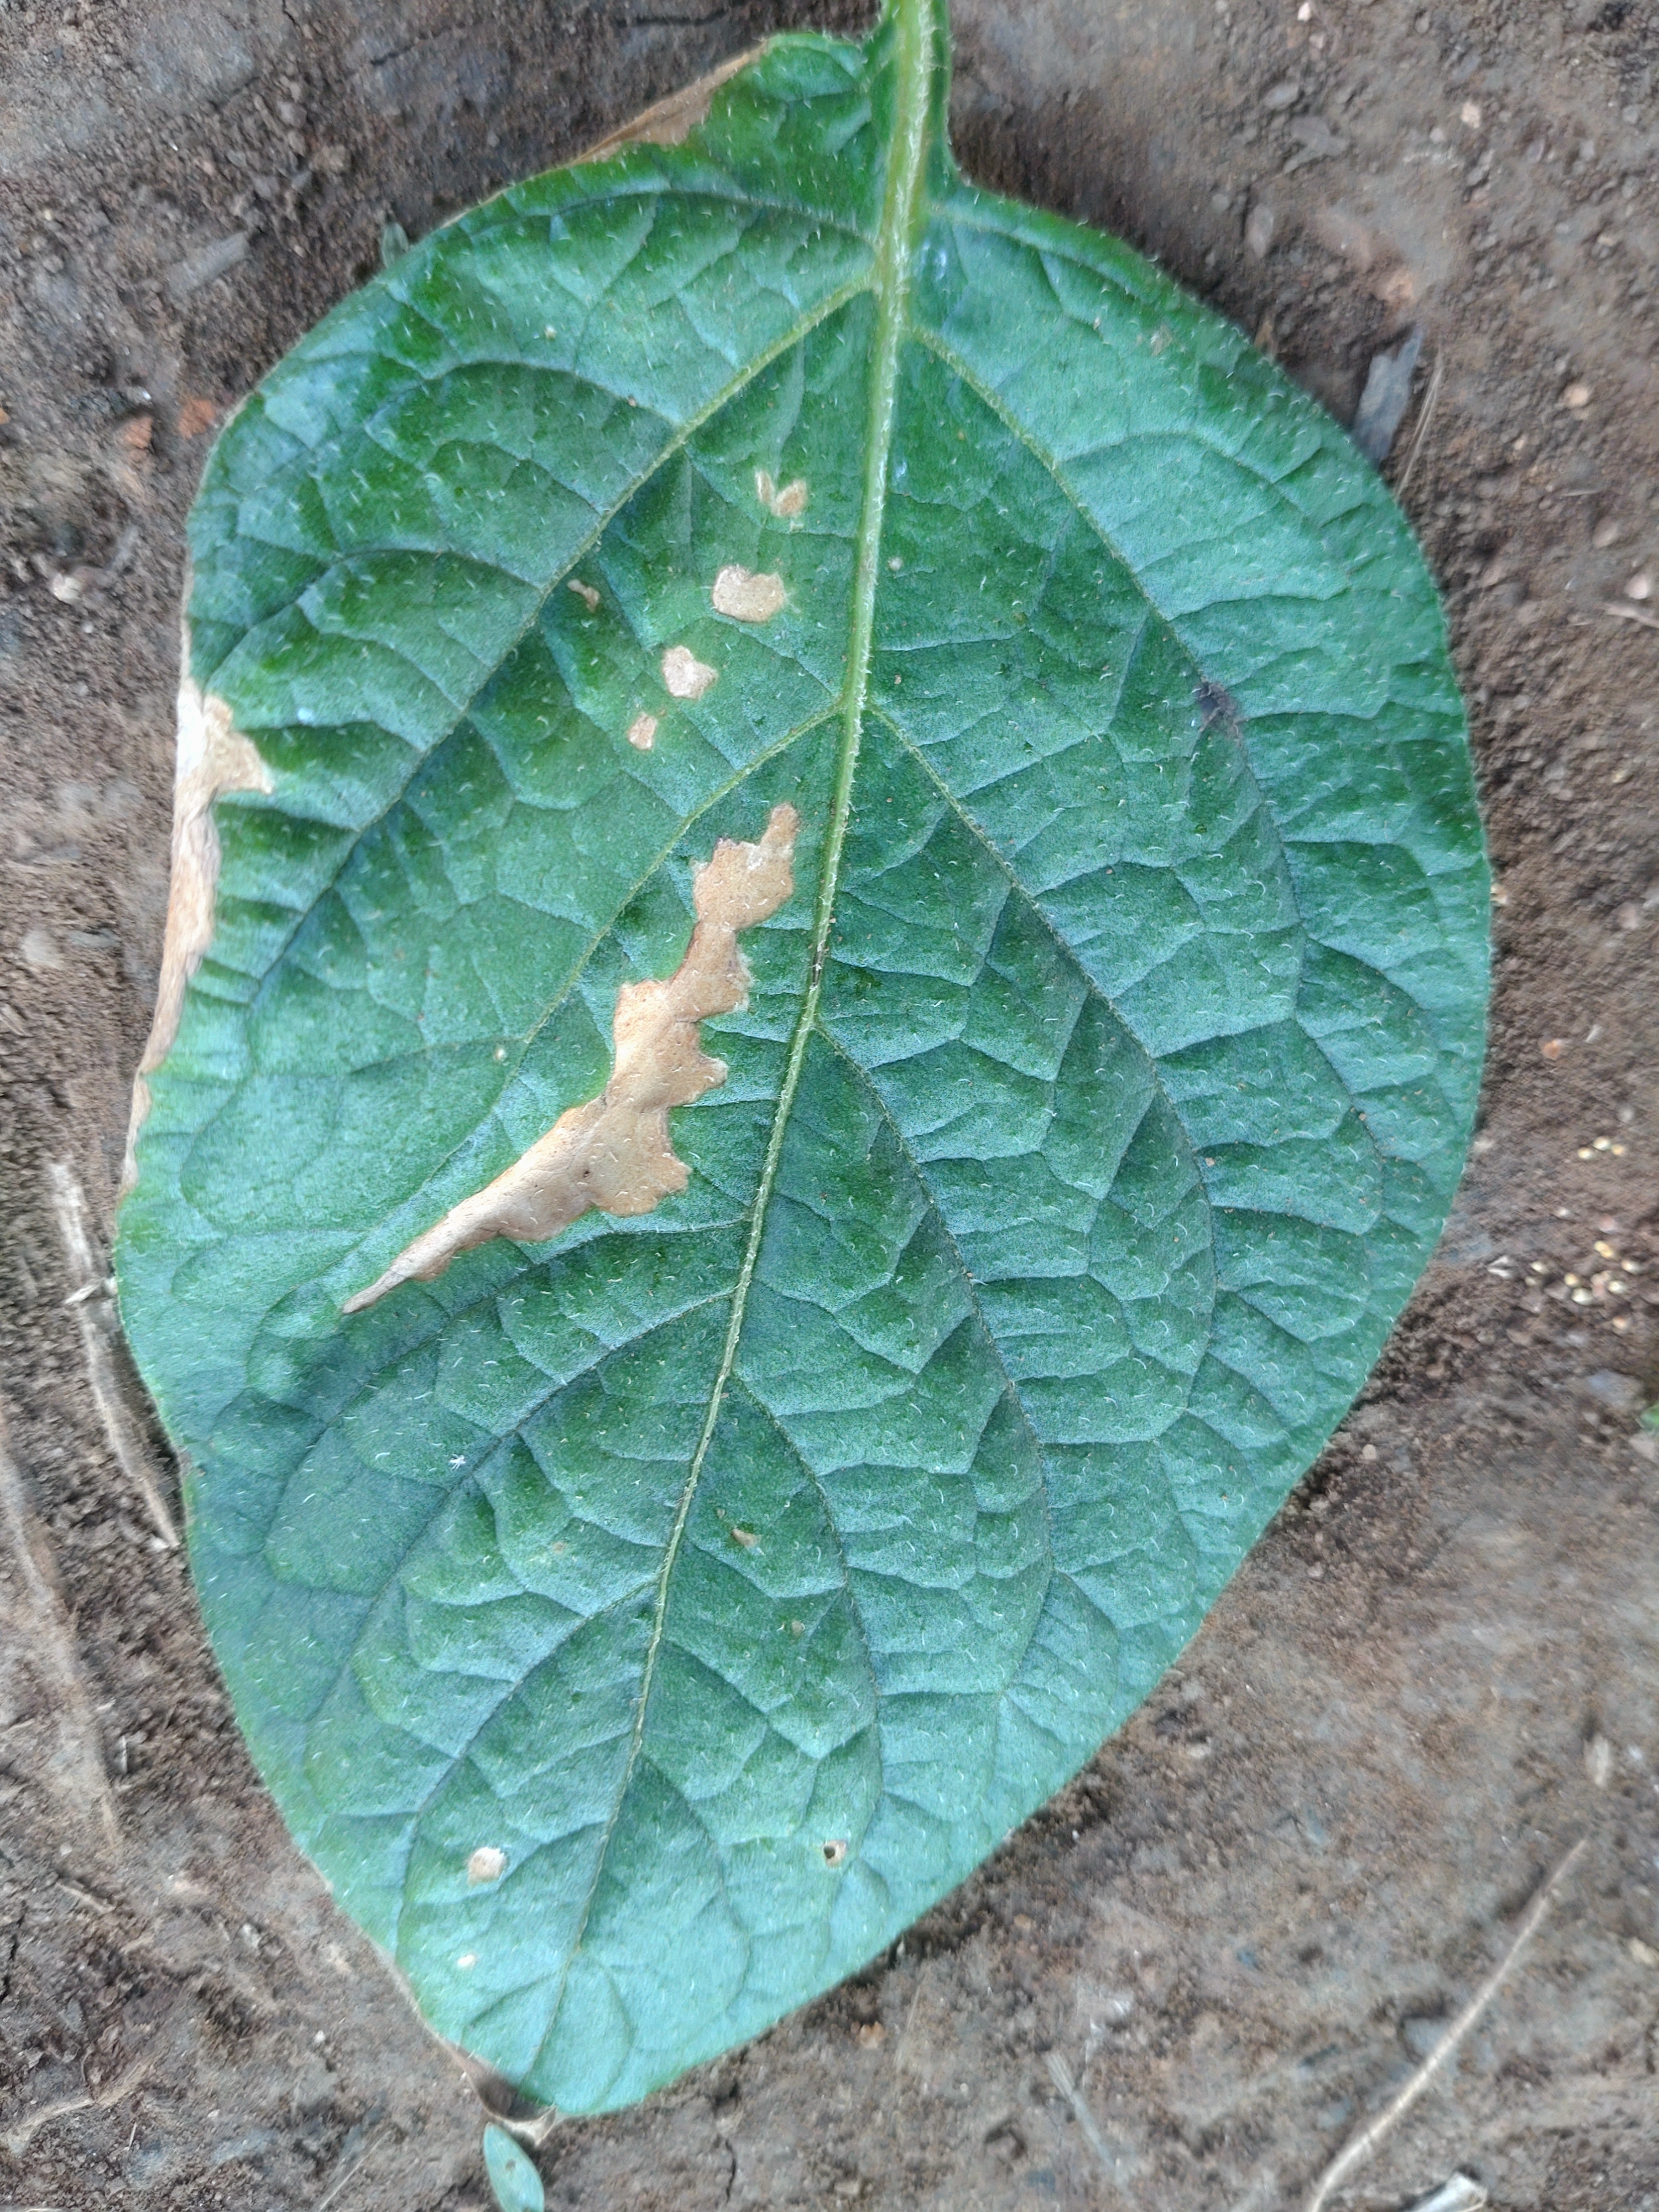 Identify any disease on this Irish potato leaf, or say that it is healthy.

early blight
